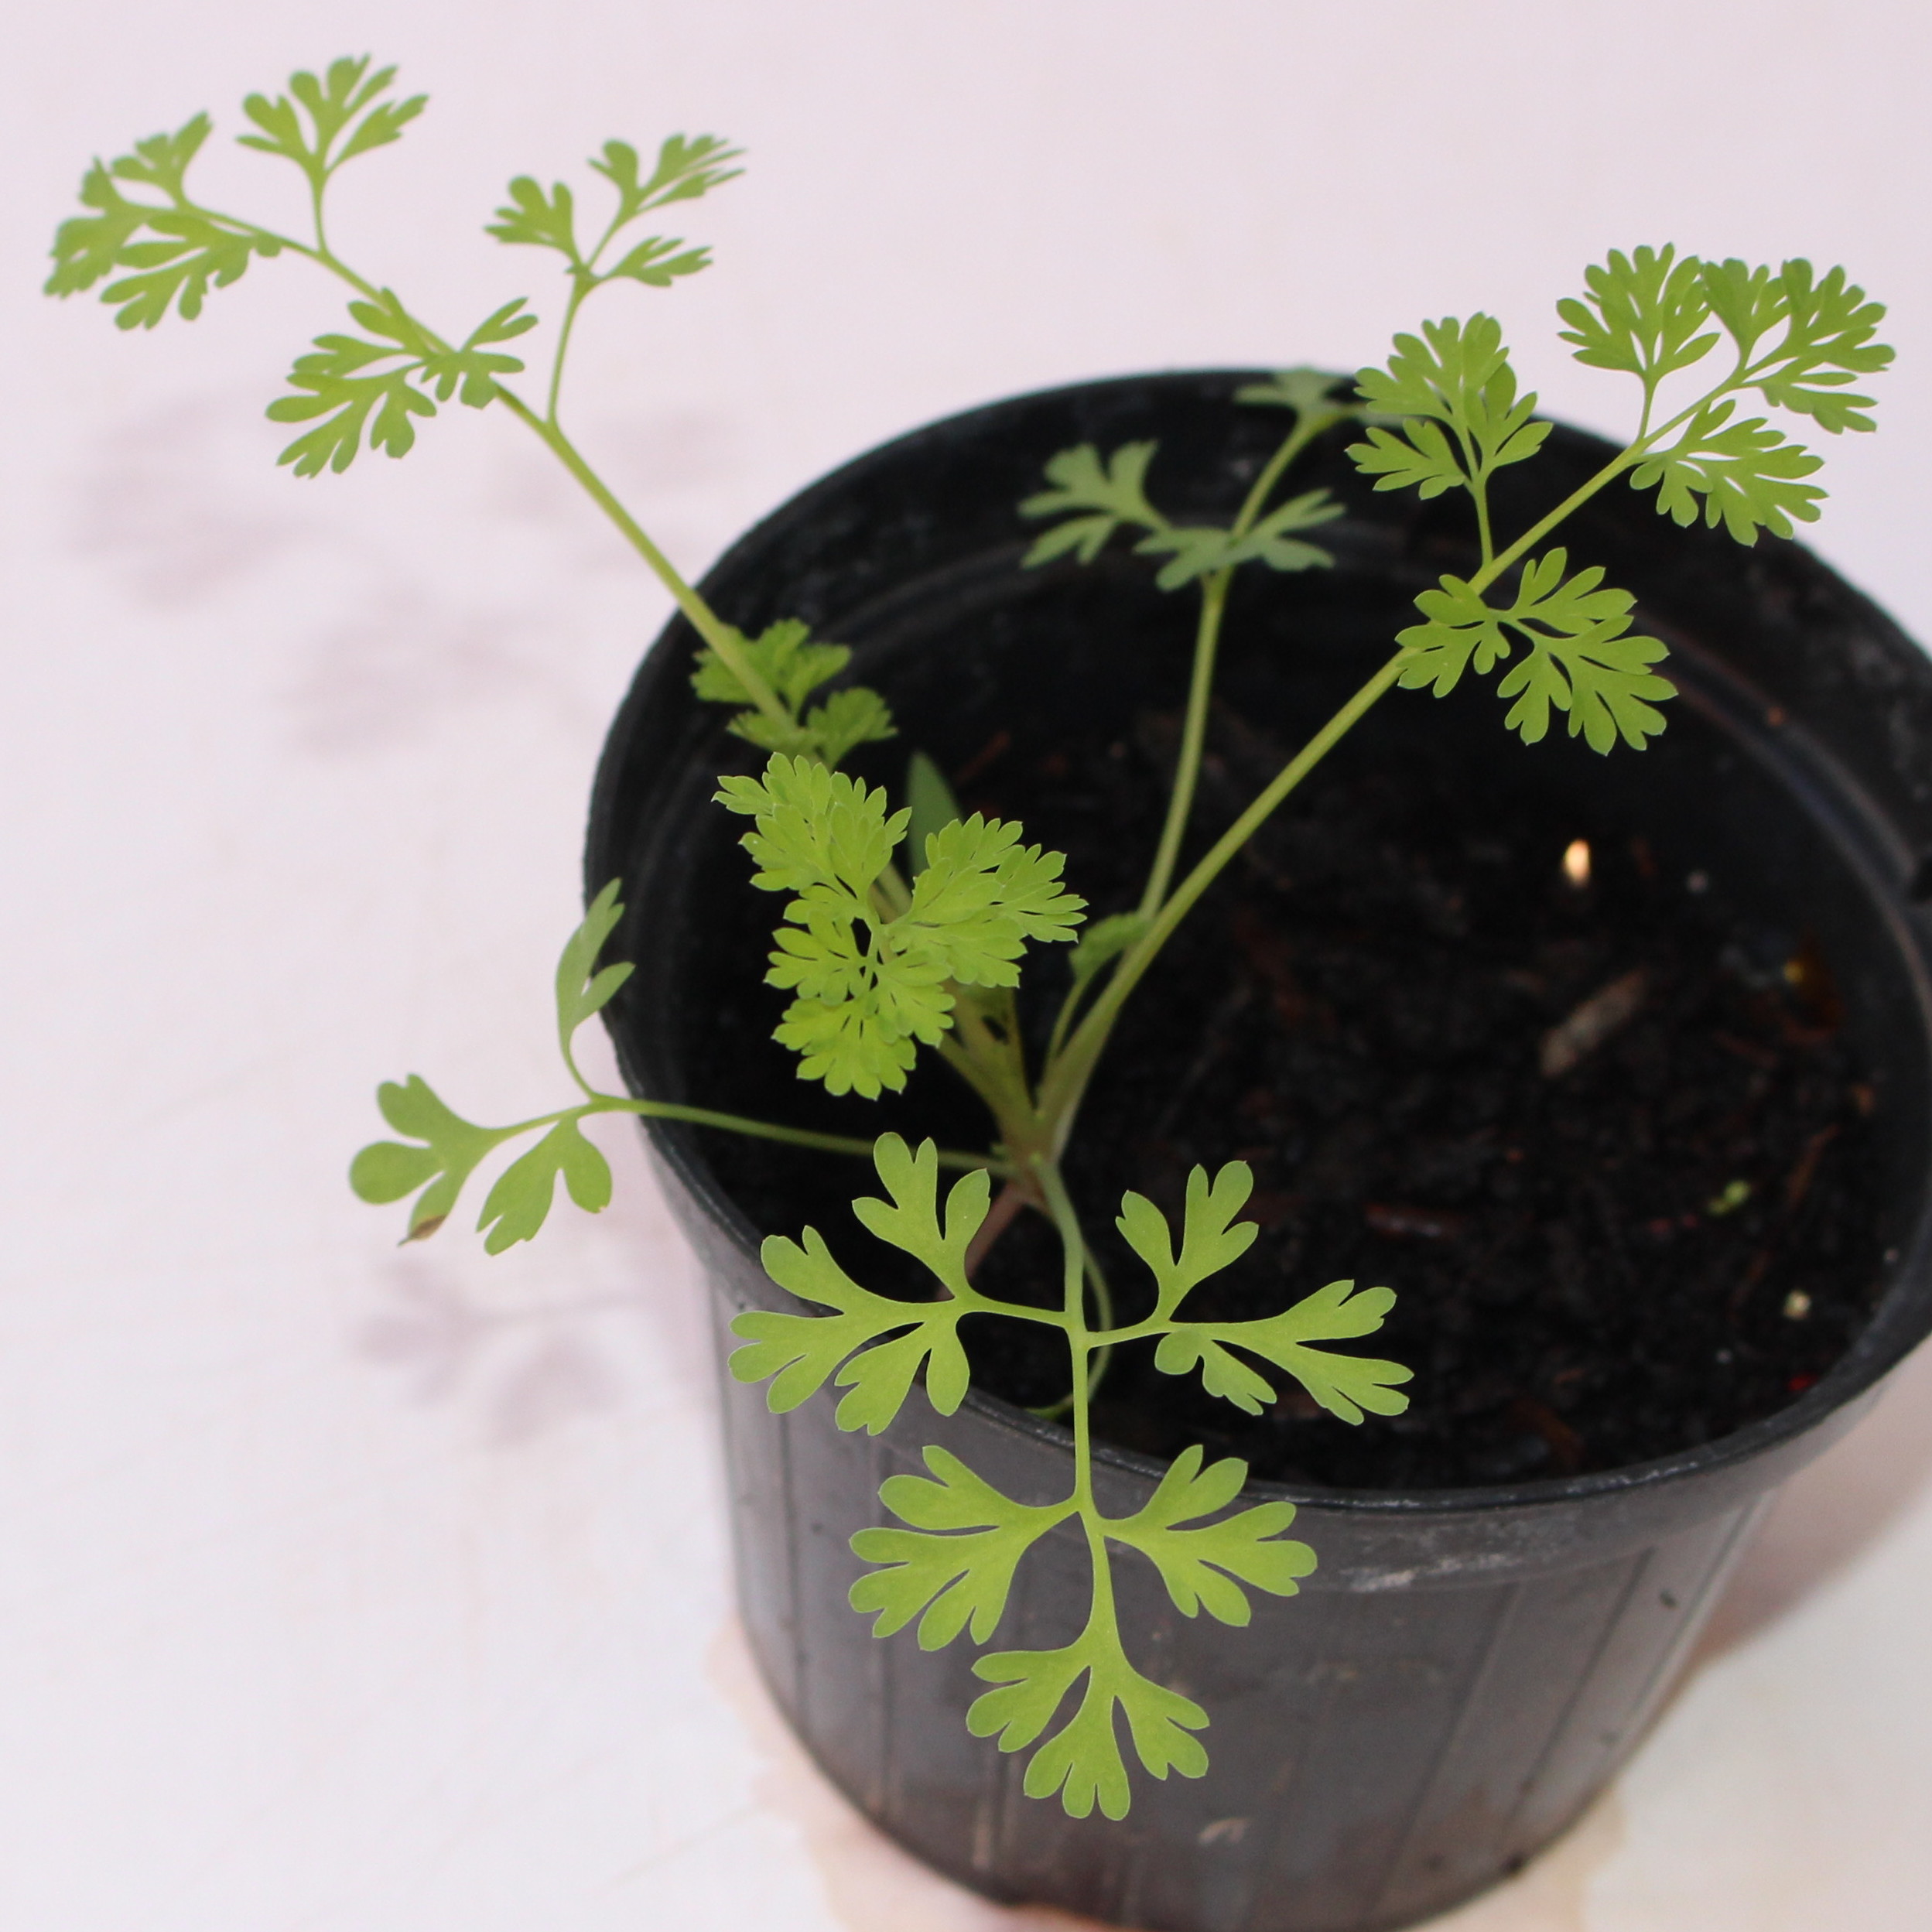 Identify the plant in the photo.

Fumaria officinalis
